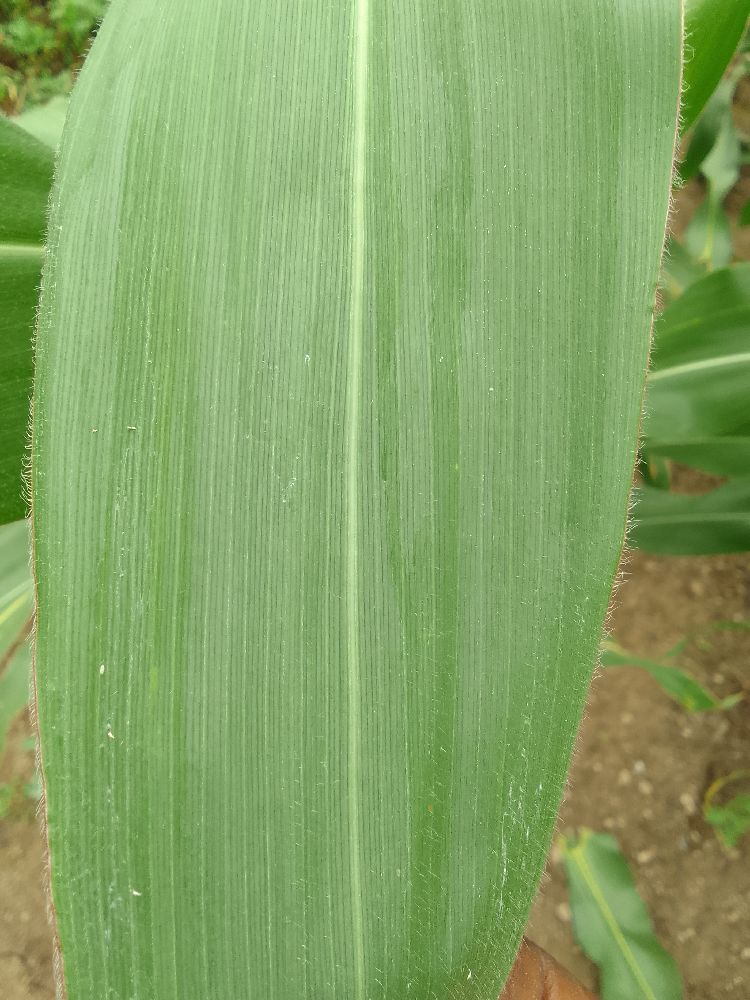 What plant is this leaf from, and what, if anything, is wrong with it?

maize, healthy
